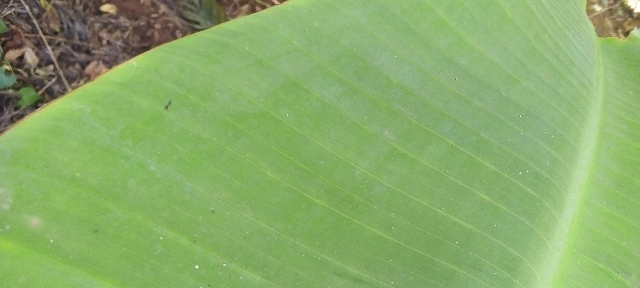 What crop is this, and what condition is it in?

banana, healthy
